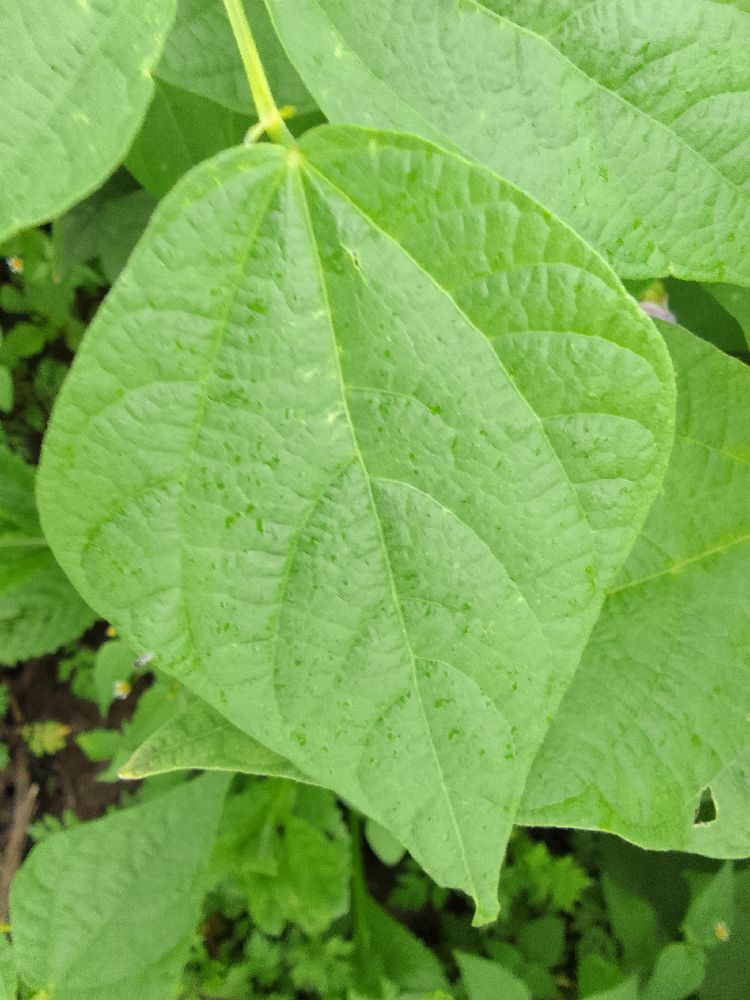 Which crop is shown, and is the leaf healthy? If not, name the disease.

common bean, healthy
